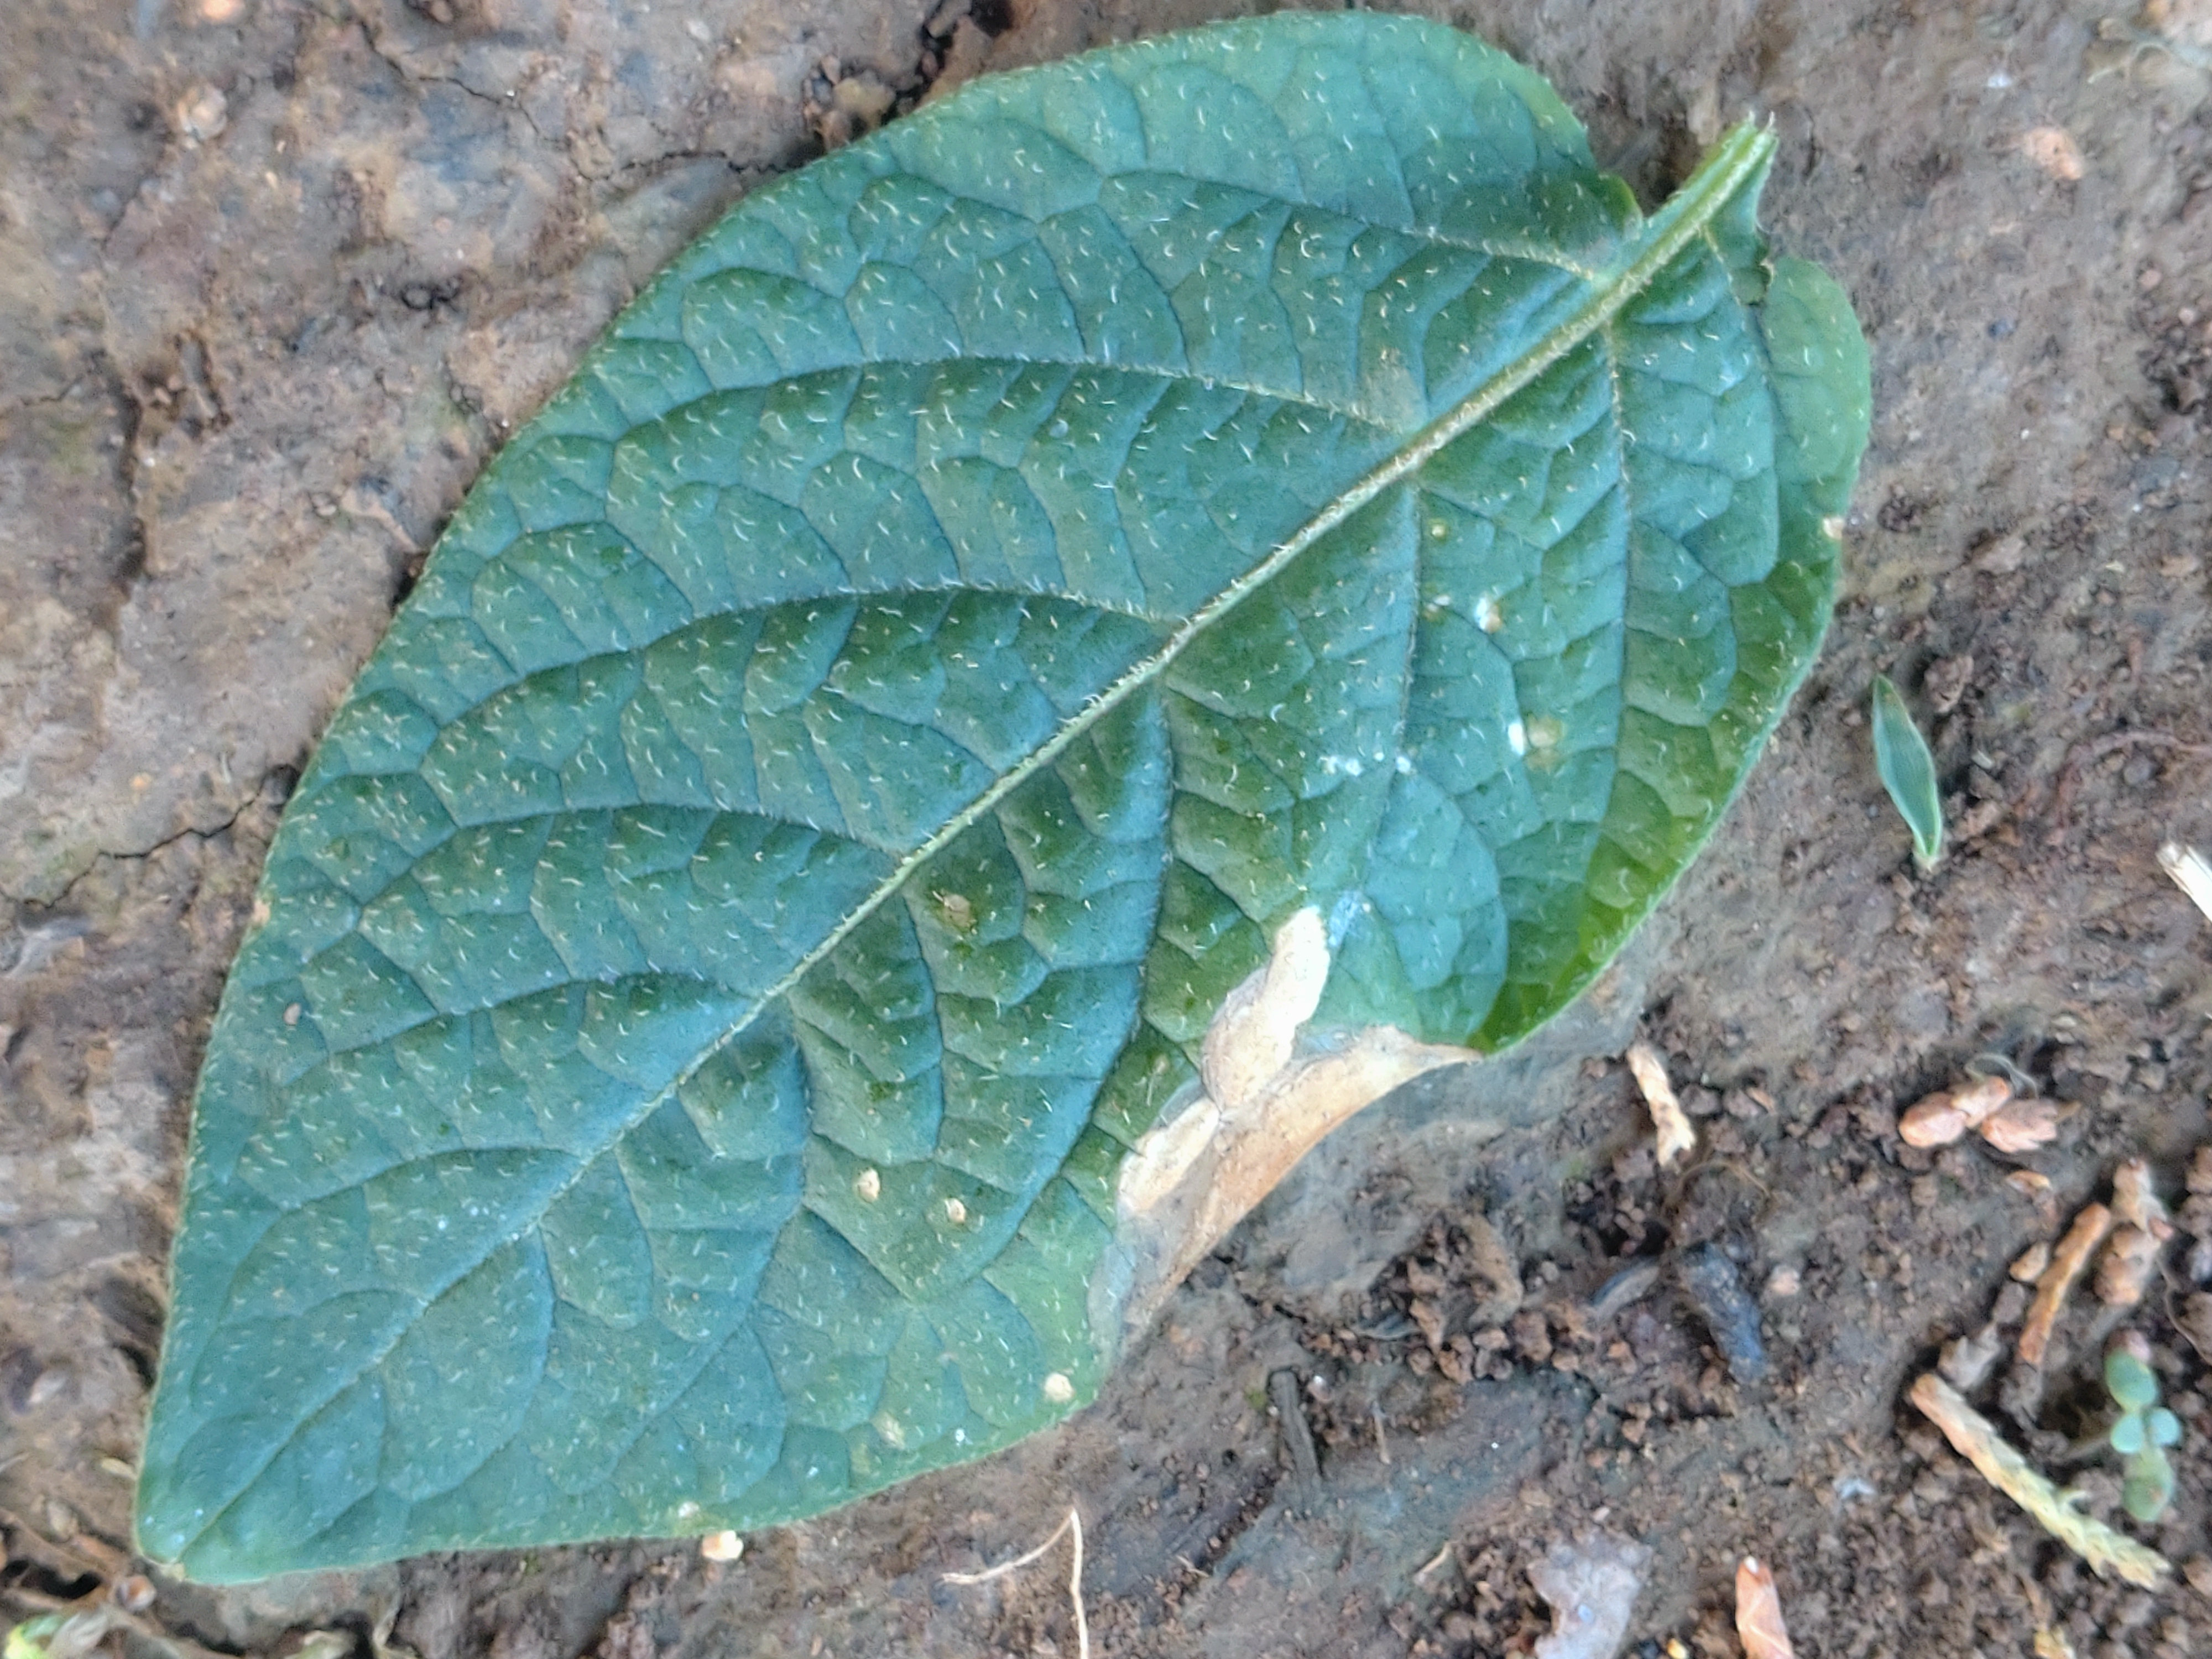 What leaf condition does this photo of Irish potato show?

early blight
